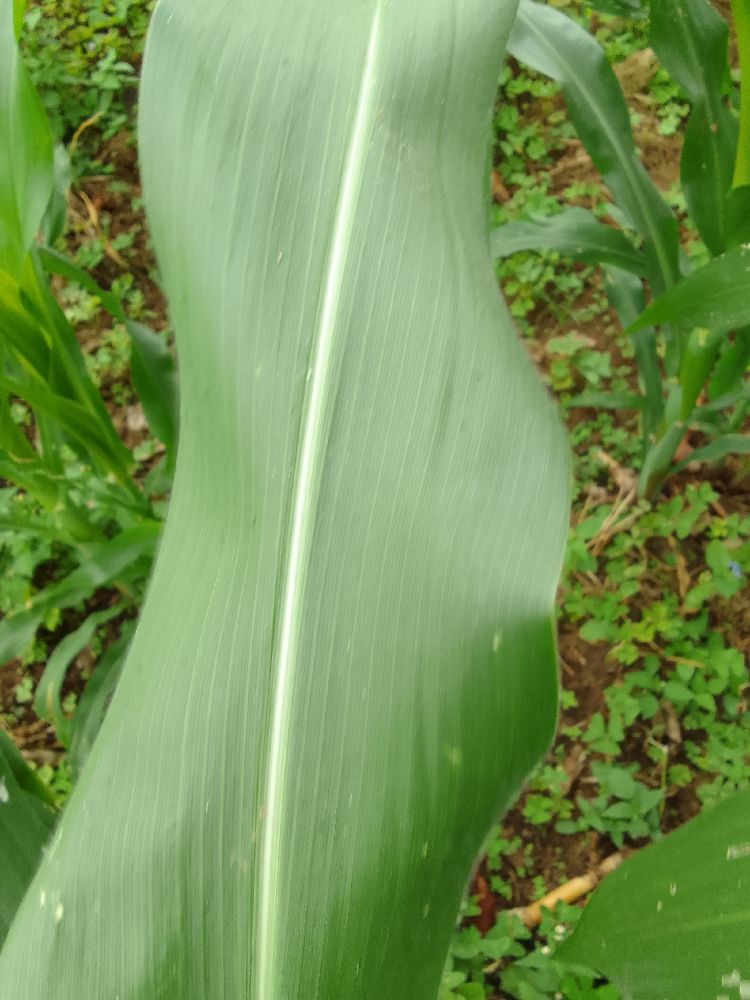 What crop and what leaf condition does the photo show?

maize, healthy
